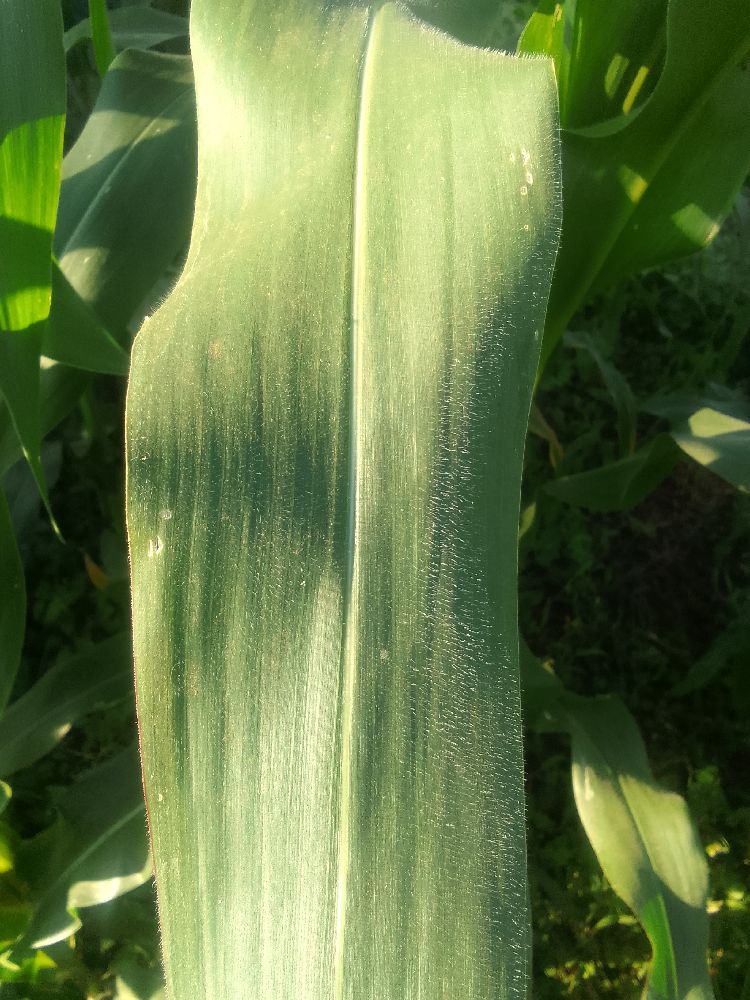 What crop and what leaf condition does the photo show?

maize, healthy
